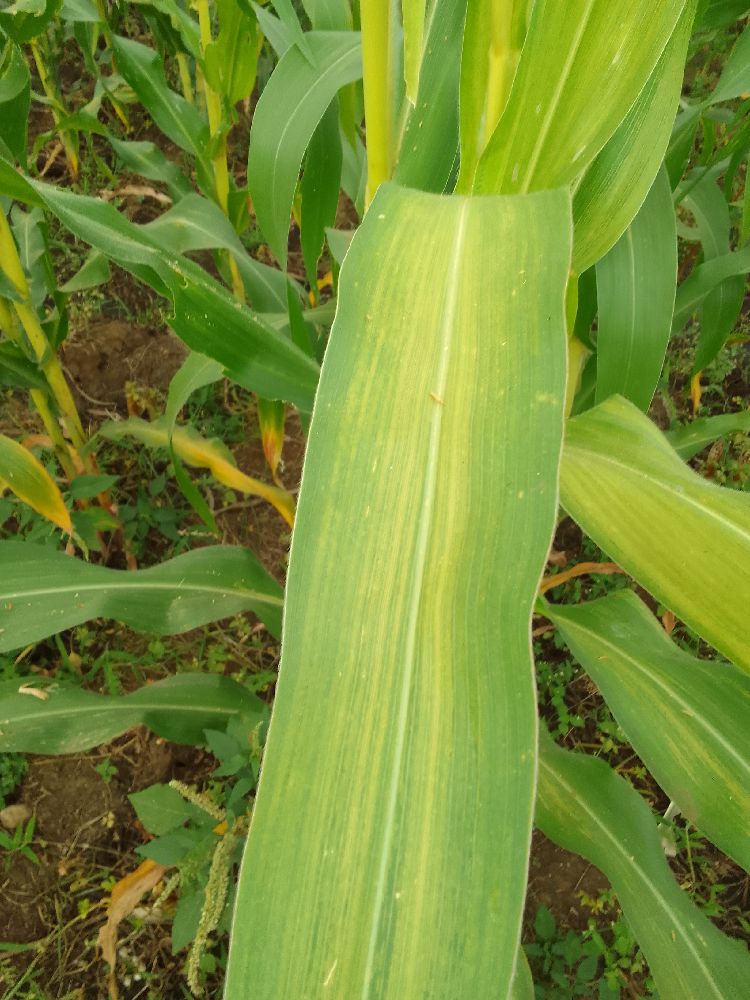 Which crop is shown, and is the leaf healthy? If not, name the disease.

maize, maize lethal necrosis
